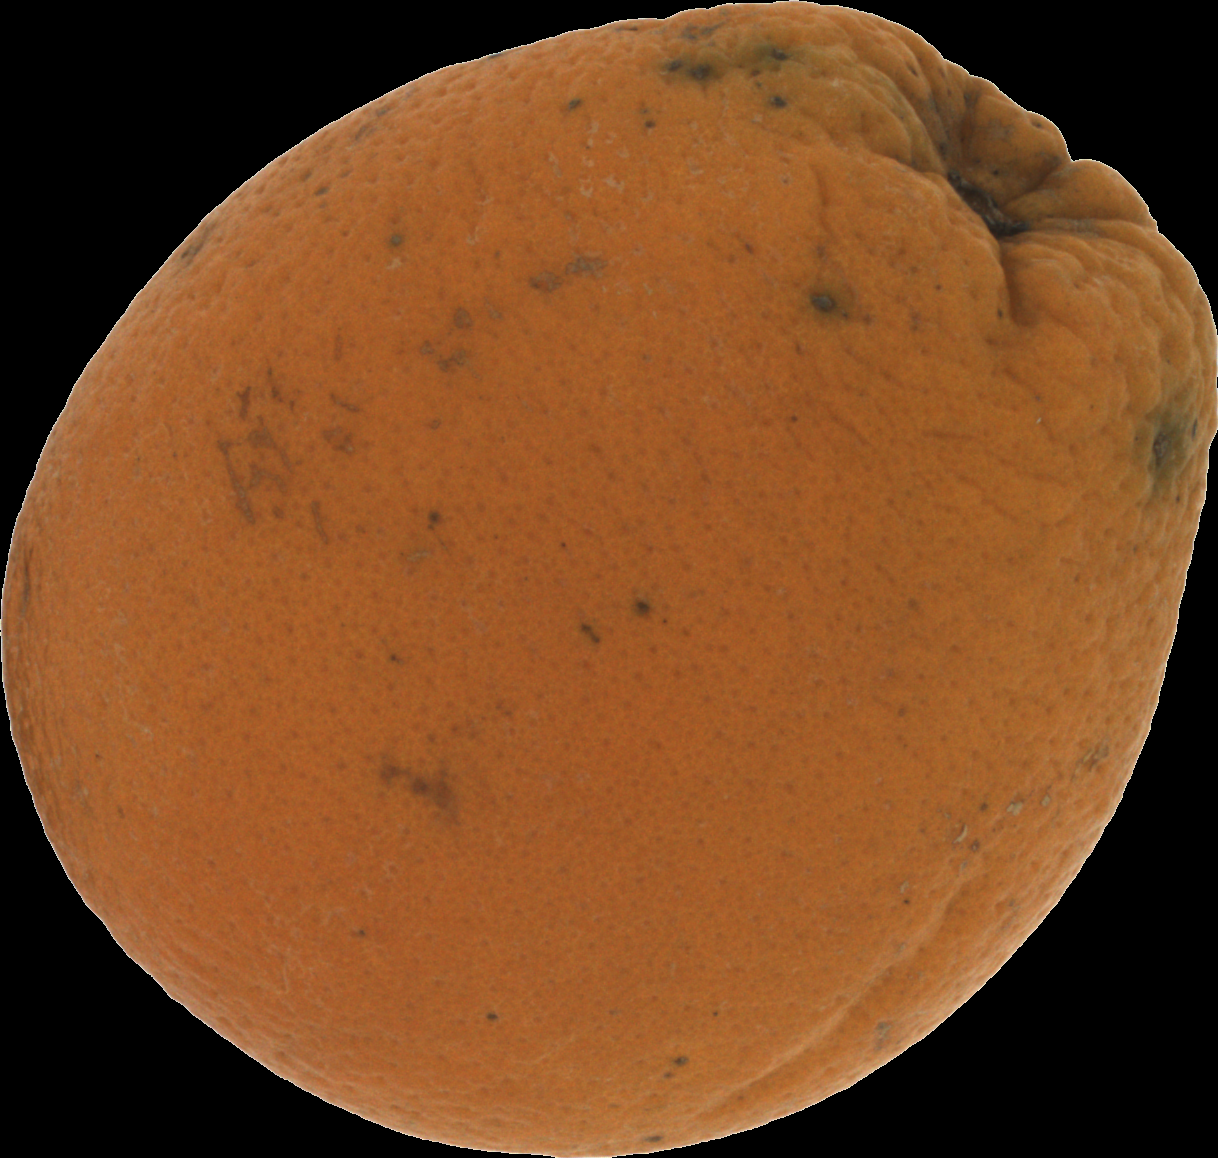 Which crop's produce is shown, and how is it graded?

orange, bad
